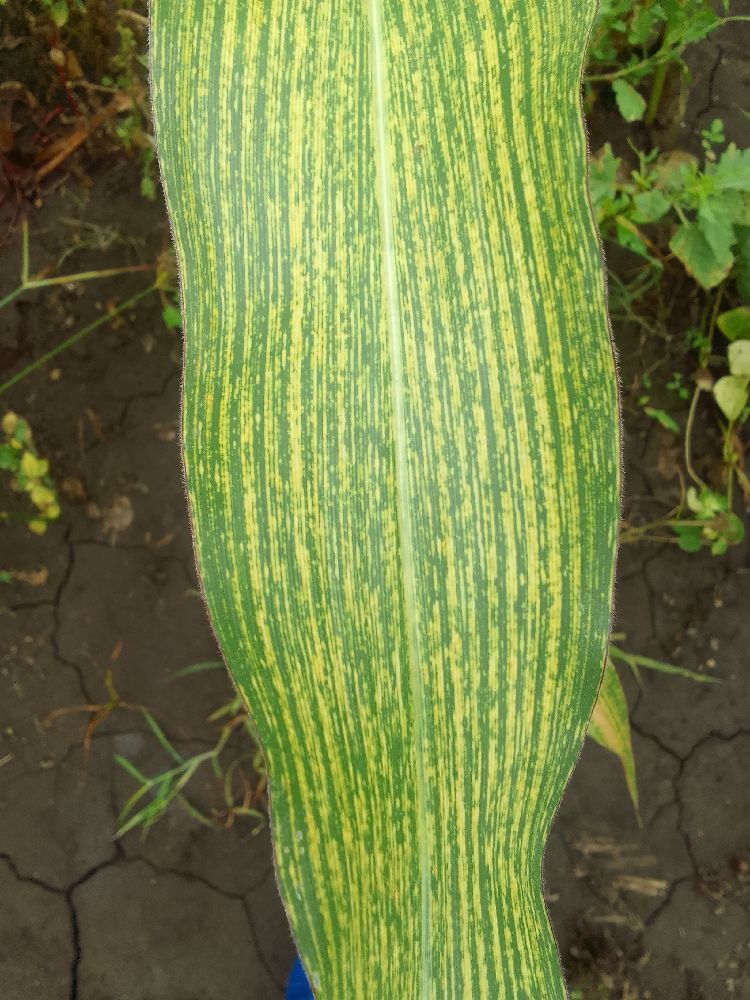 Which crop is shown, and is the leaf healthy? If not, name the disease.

maize, maize streak virus
